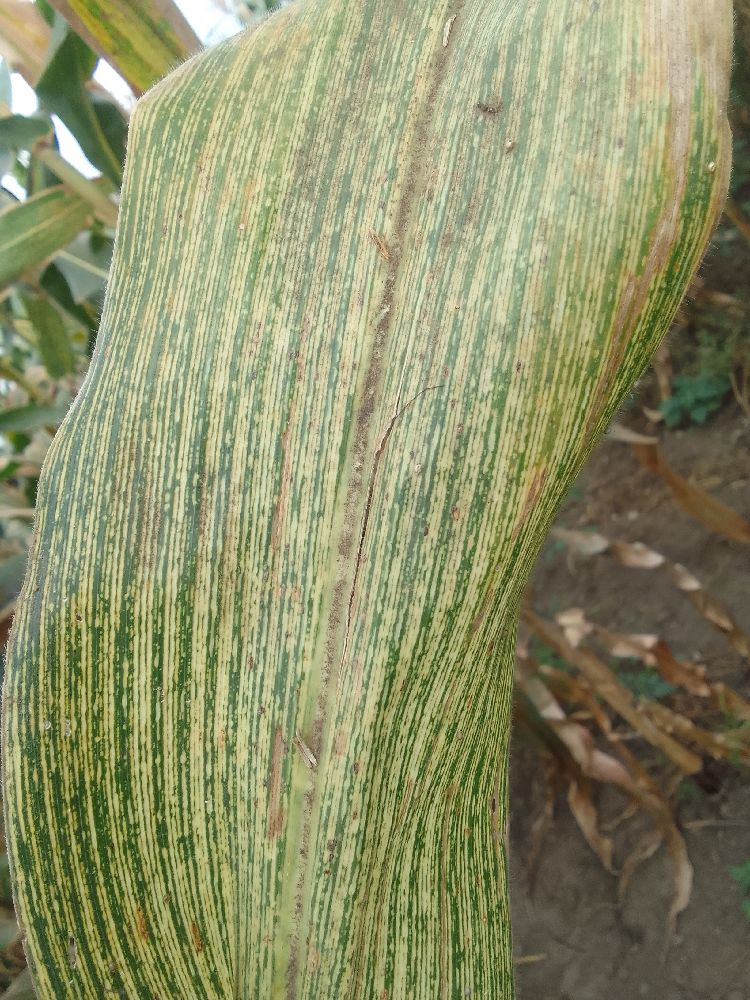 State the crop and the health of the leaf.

maize, maize streak virus
